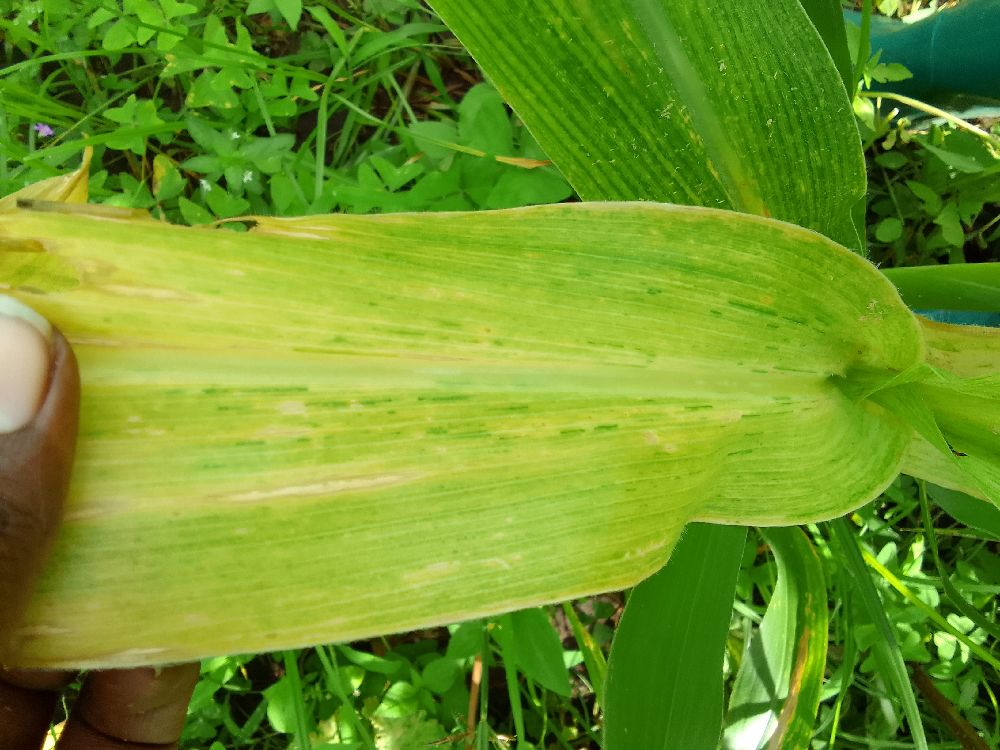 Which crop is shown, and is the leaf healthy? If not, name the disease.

maize, maize streak virus
